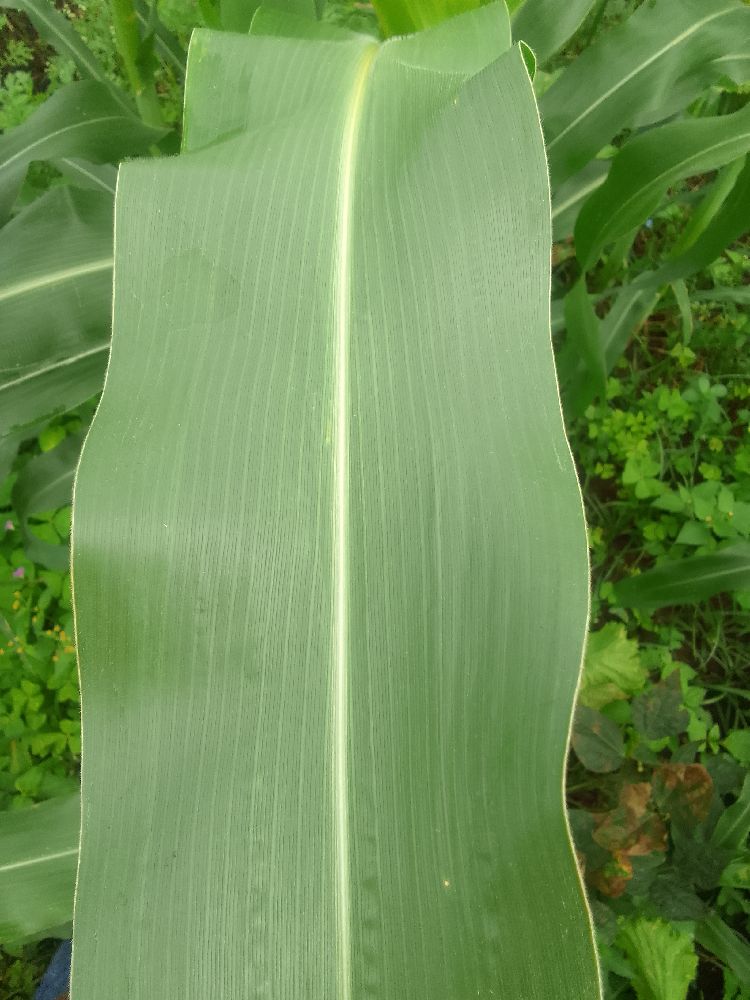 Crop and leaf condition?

maize, healthy
